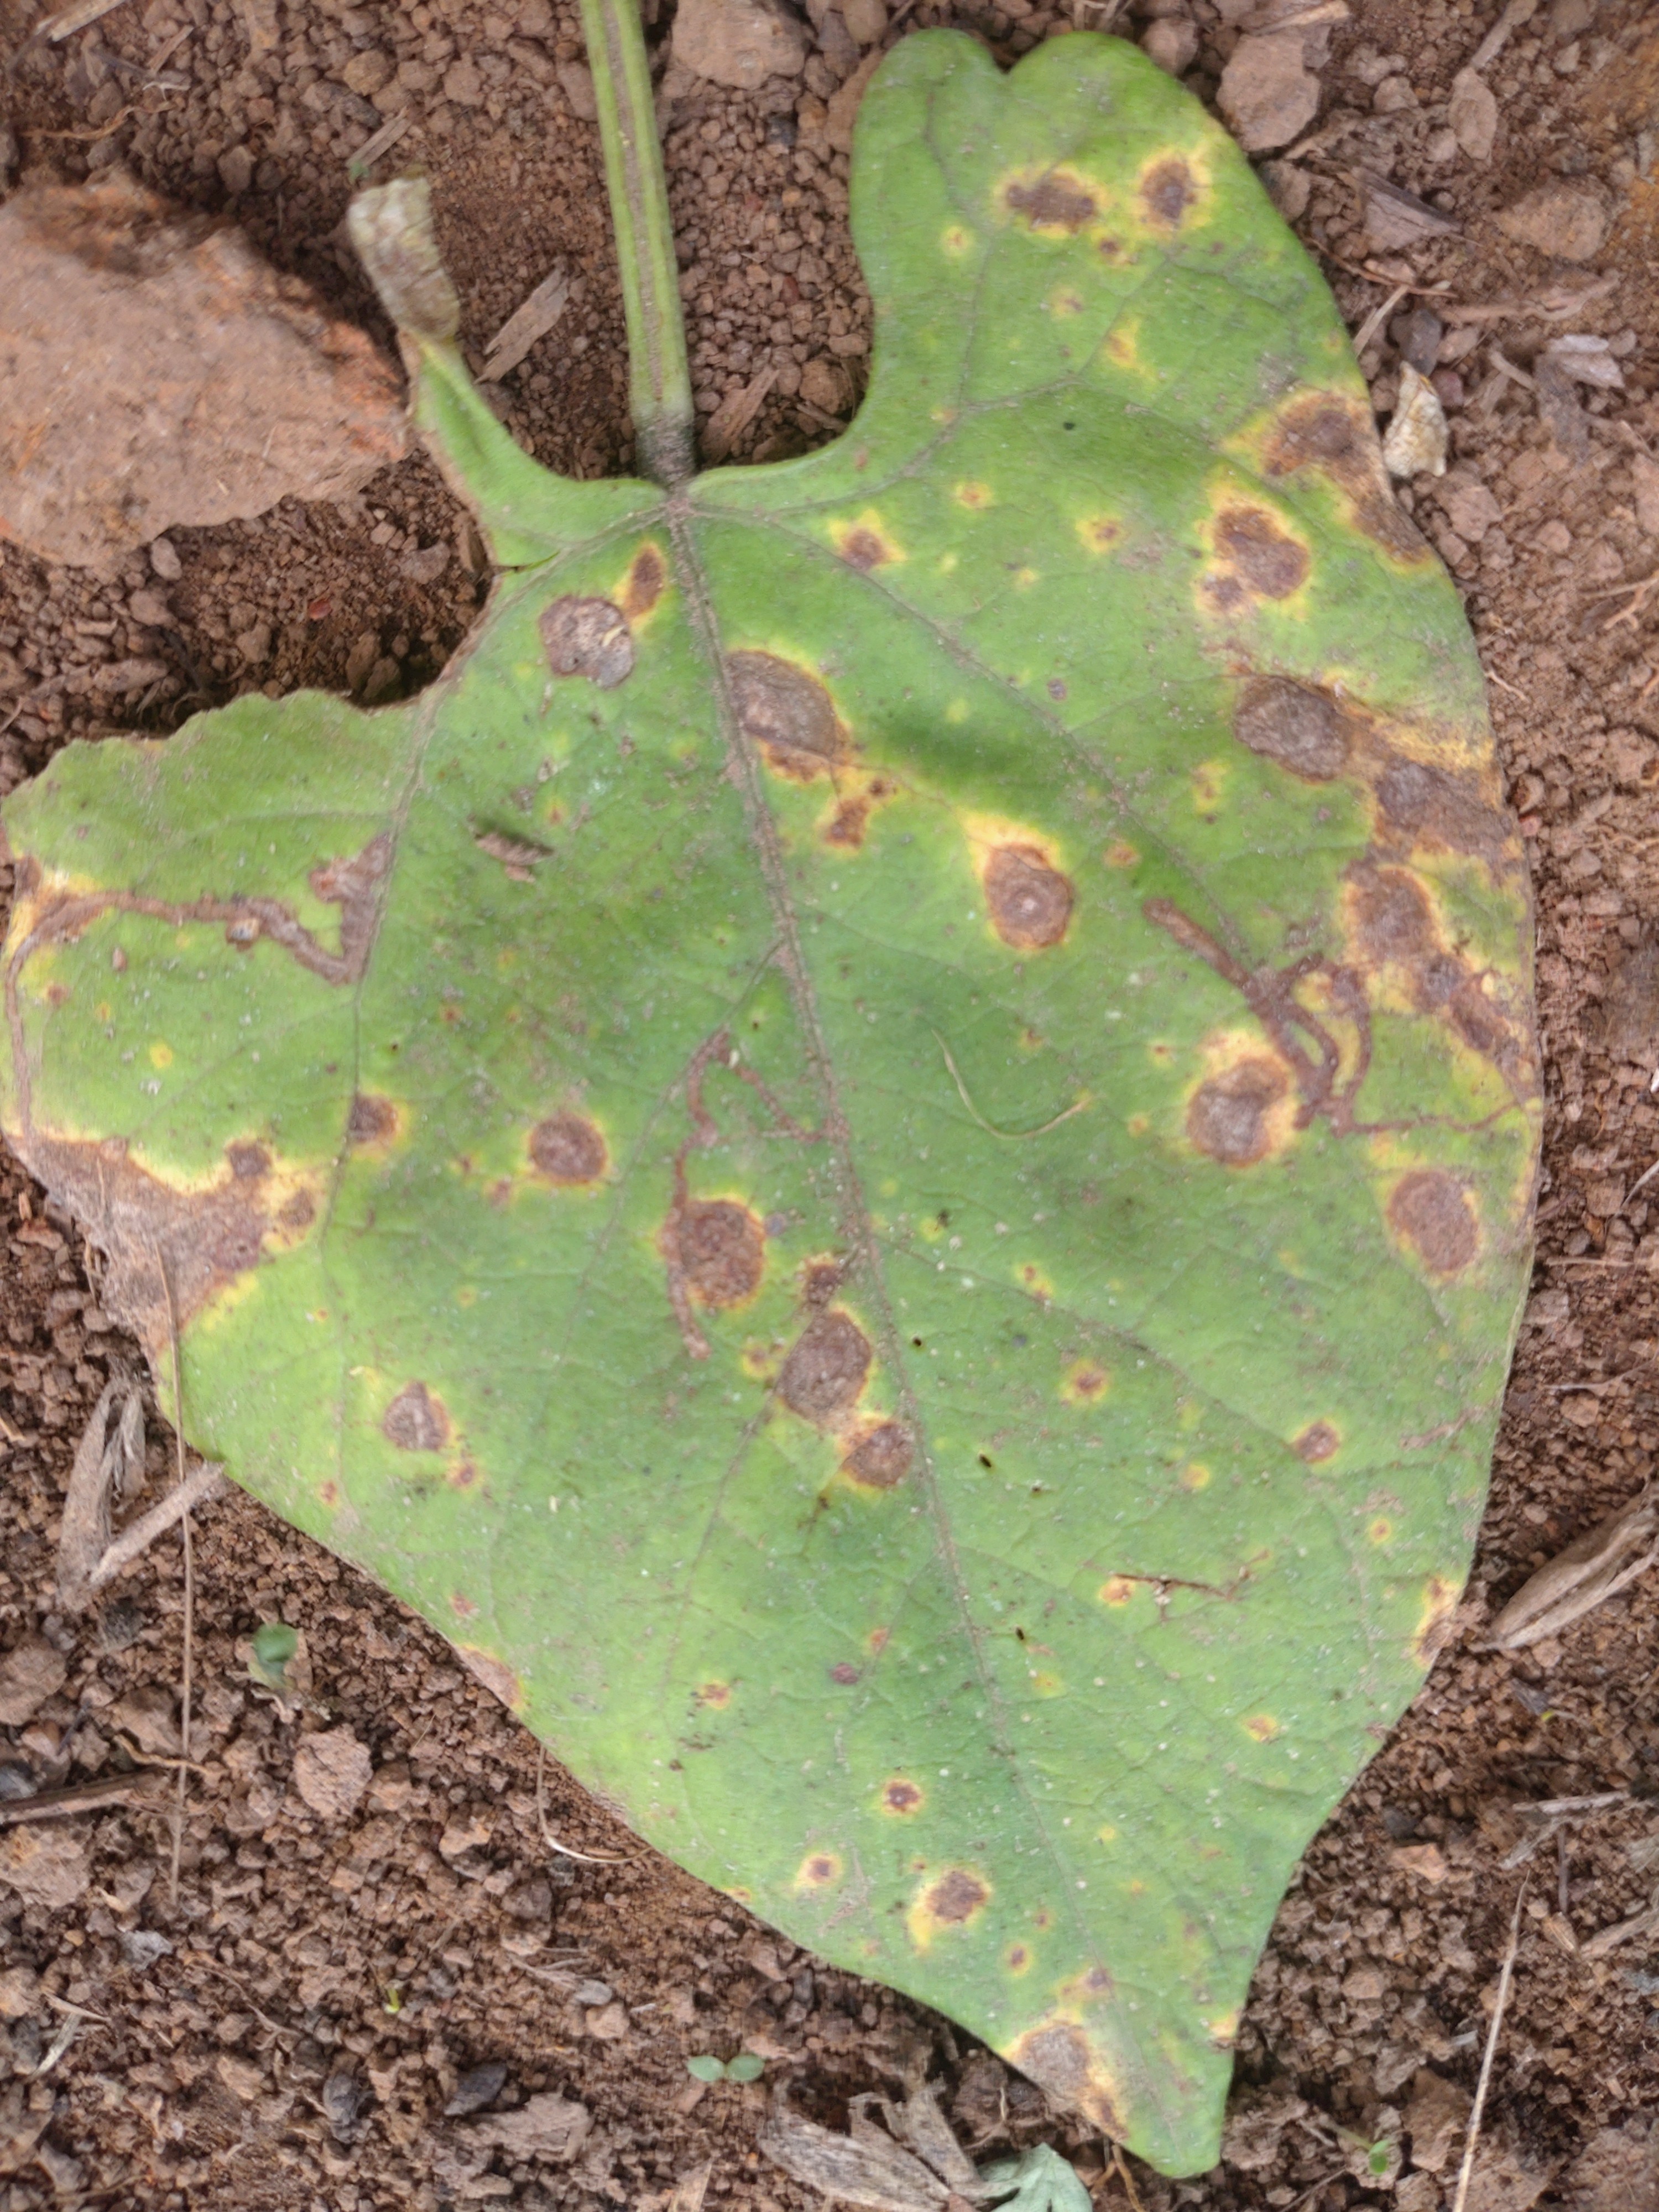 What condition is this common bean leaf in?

rust
